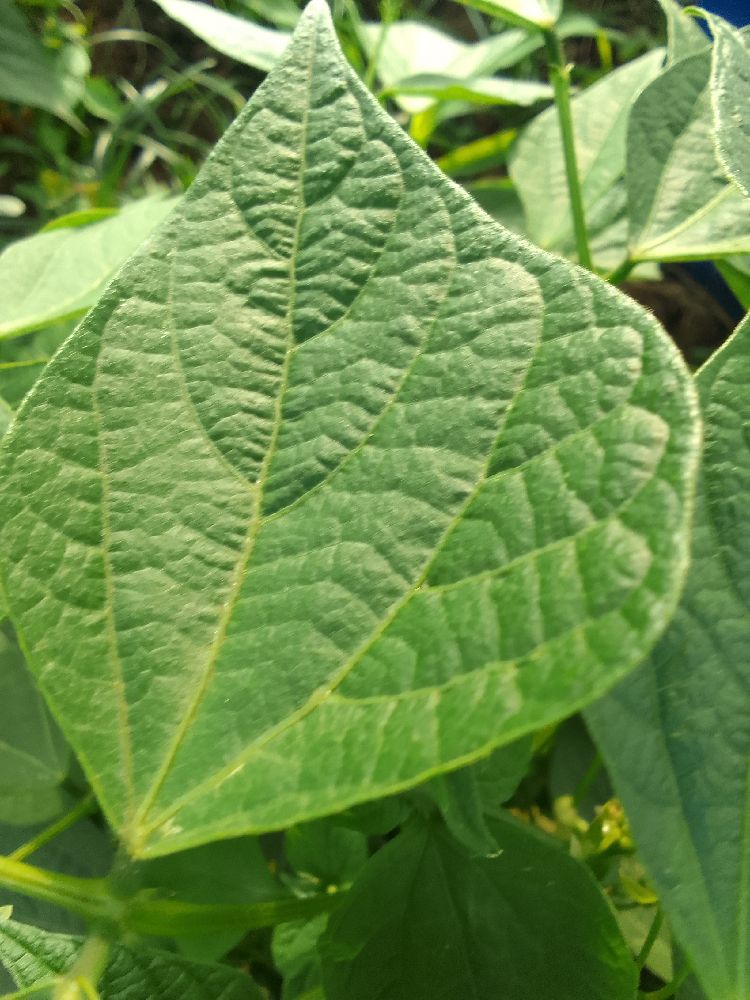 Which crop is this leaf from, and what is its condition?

common bean, healthy
